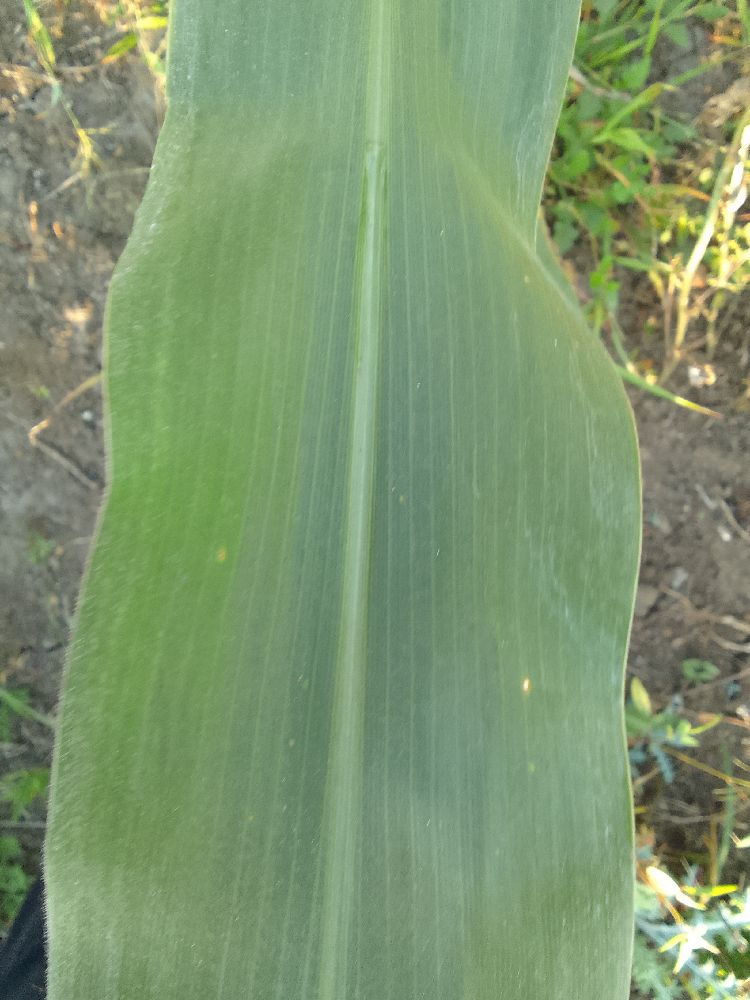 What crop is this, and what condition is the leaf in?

maize, maize streak virus
